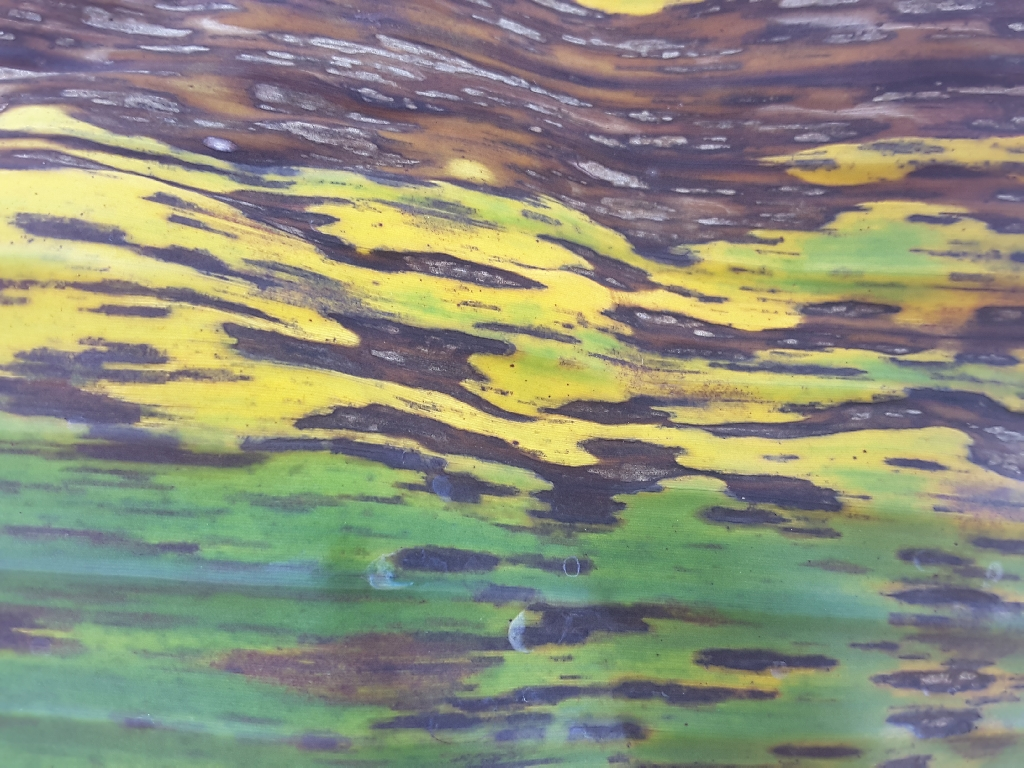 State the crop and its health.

banana, black sigatoka
